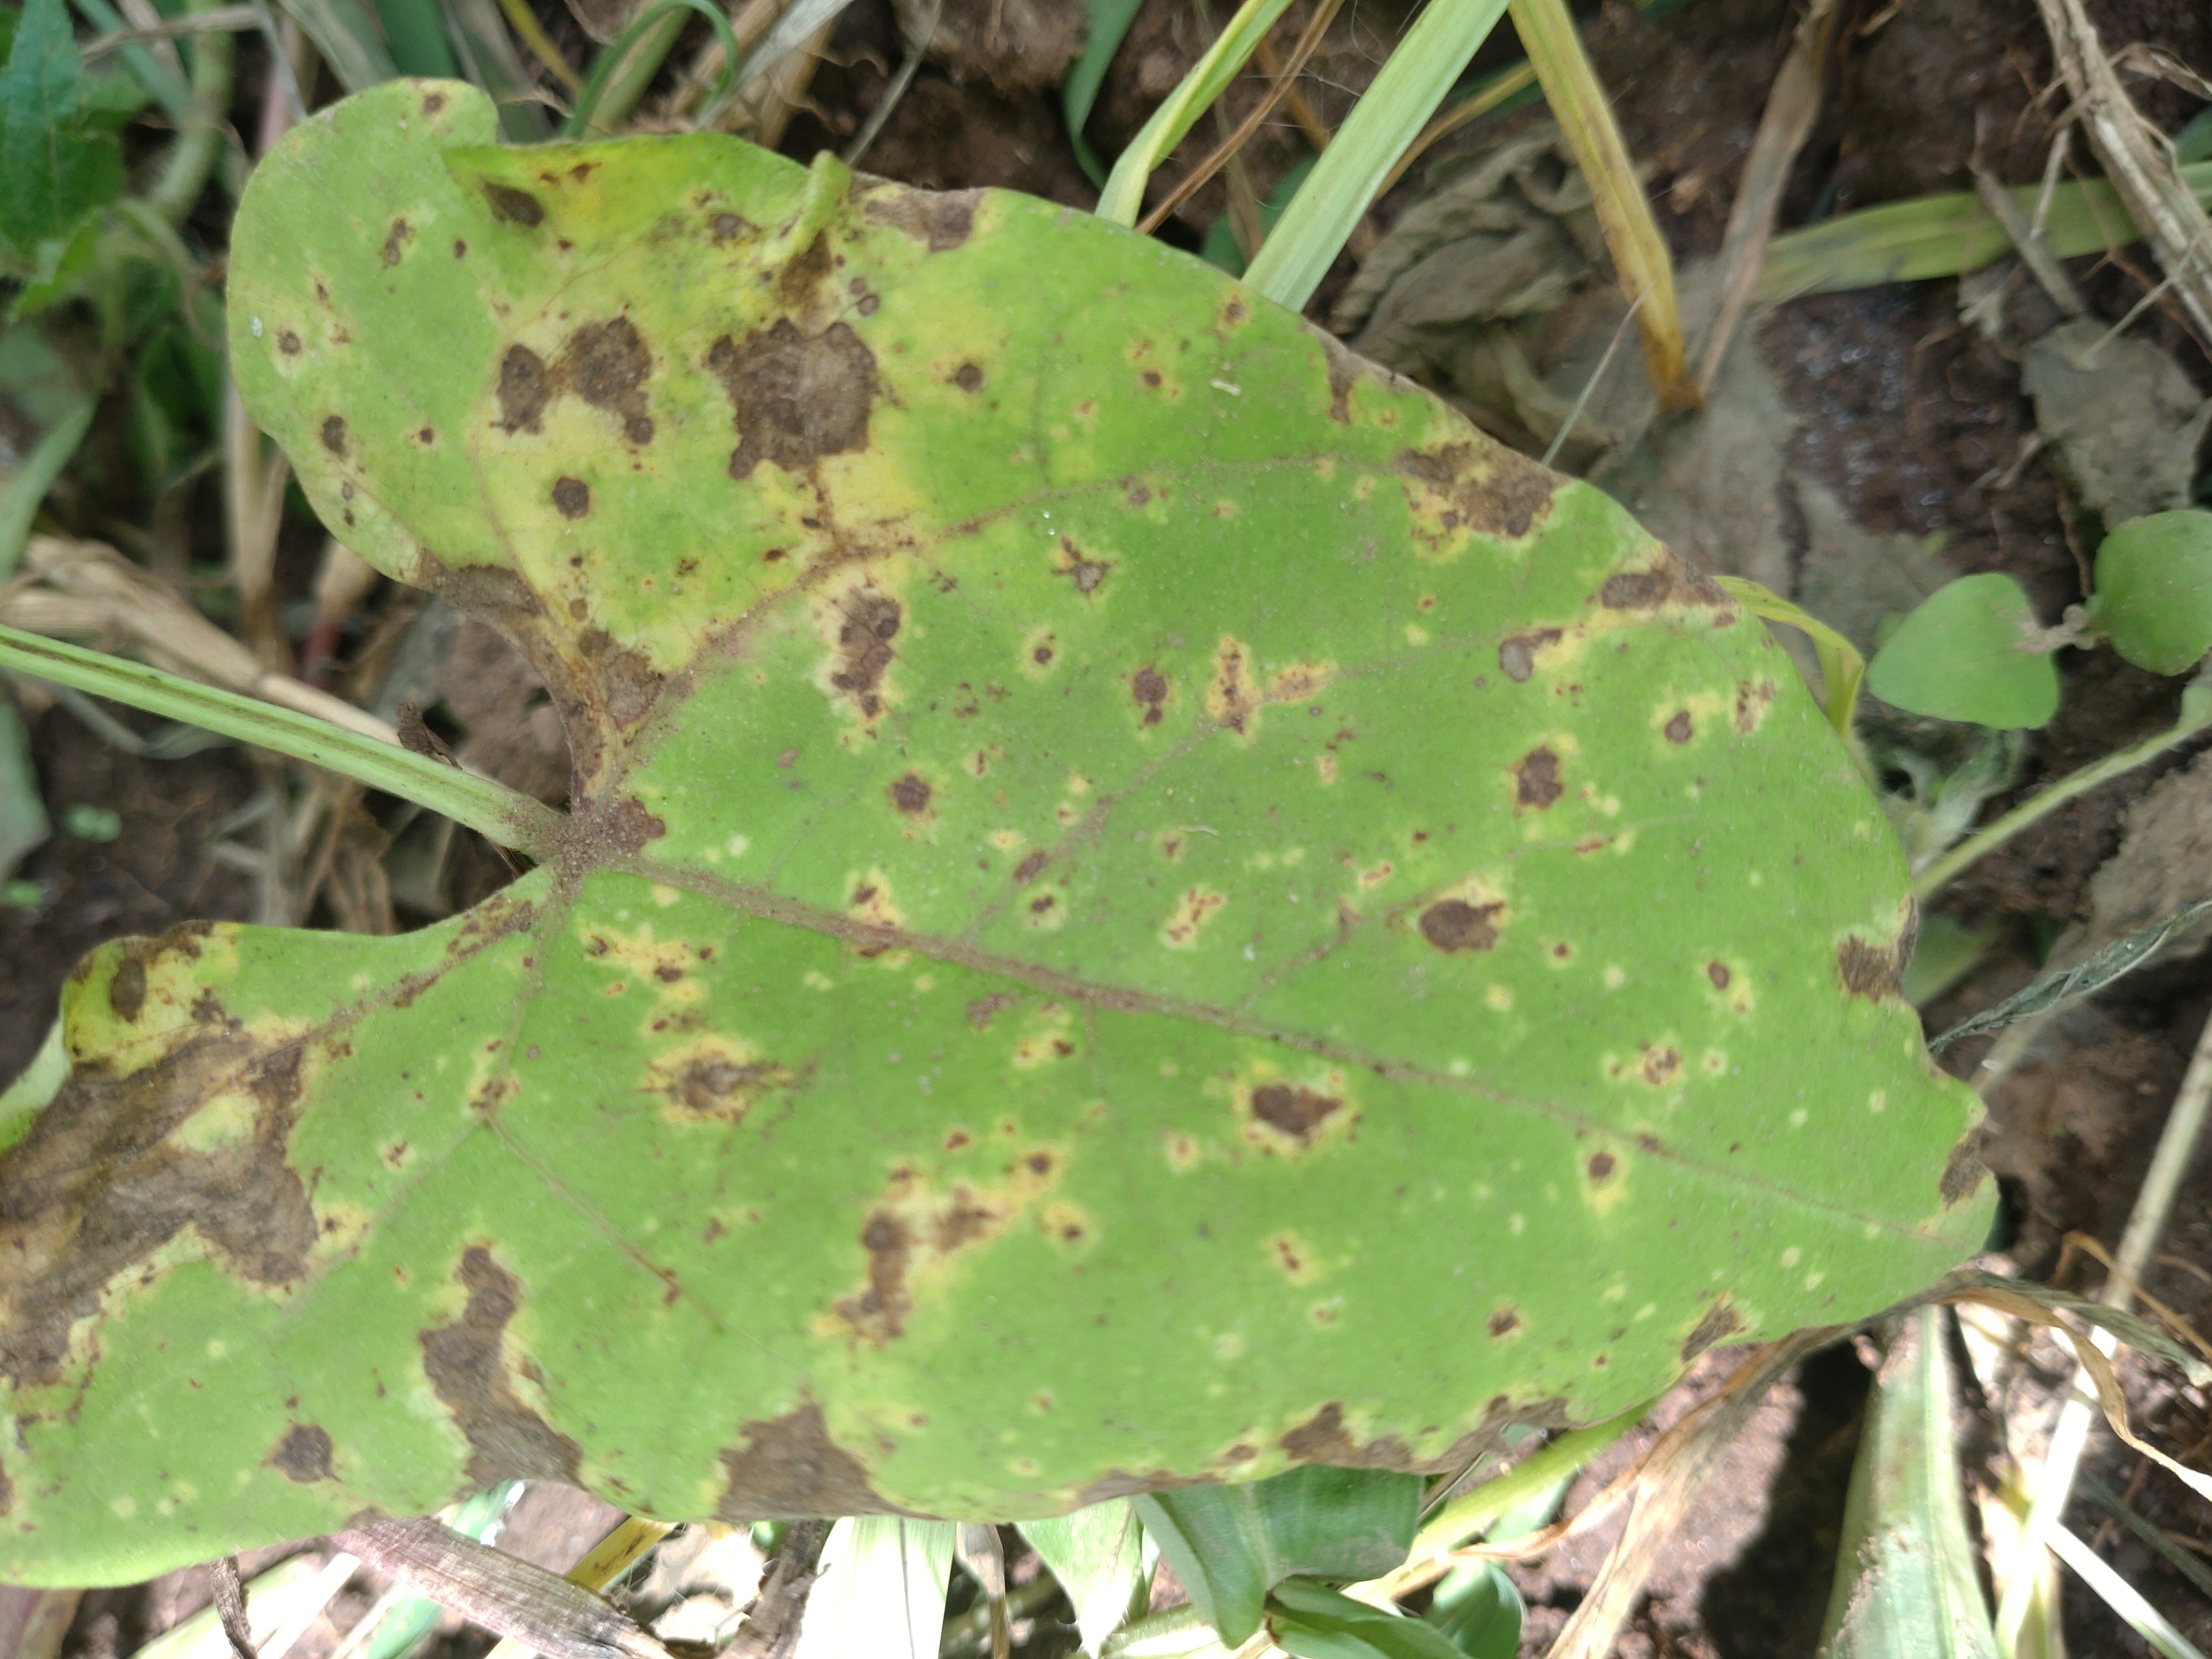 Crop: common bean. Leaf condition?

rust
